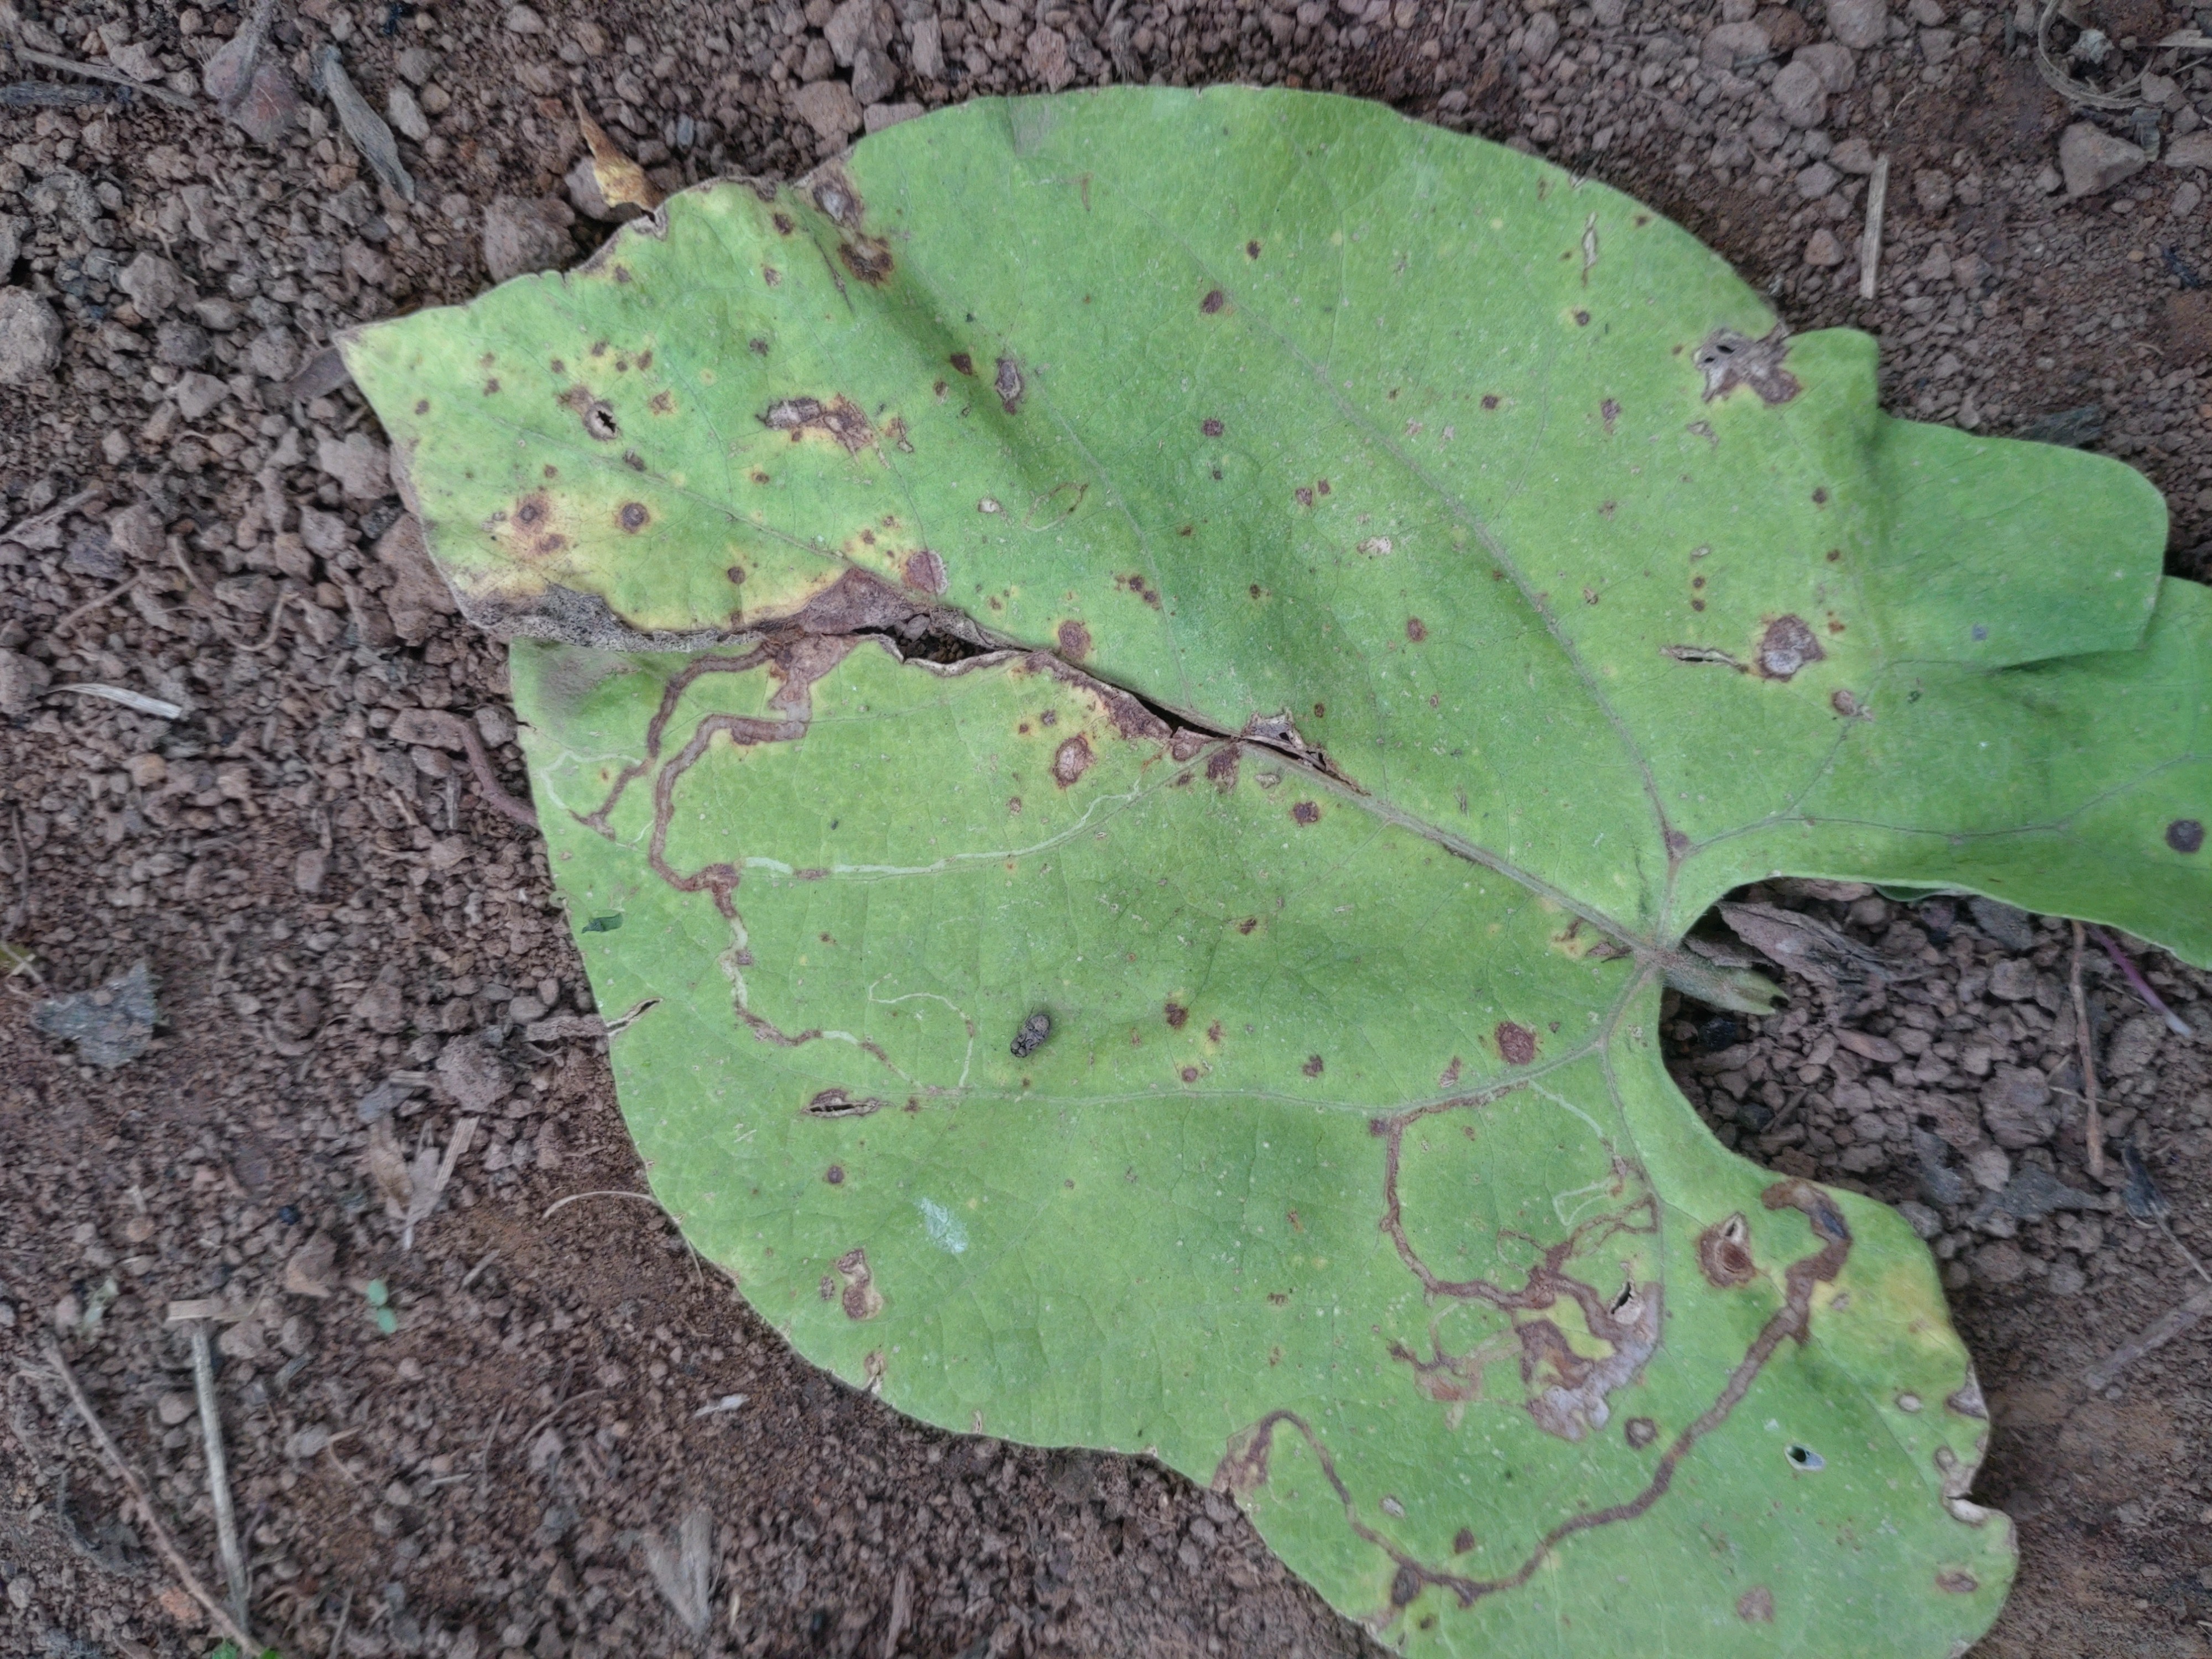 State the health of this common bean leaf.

anthracnose
